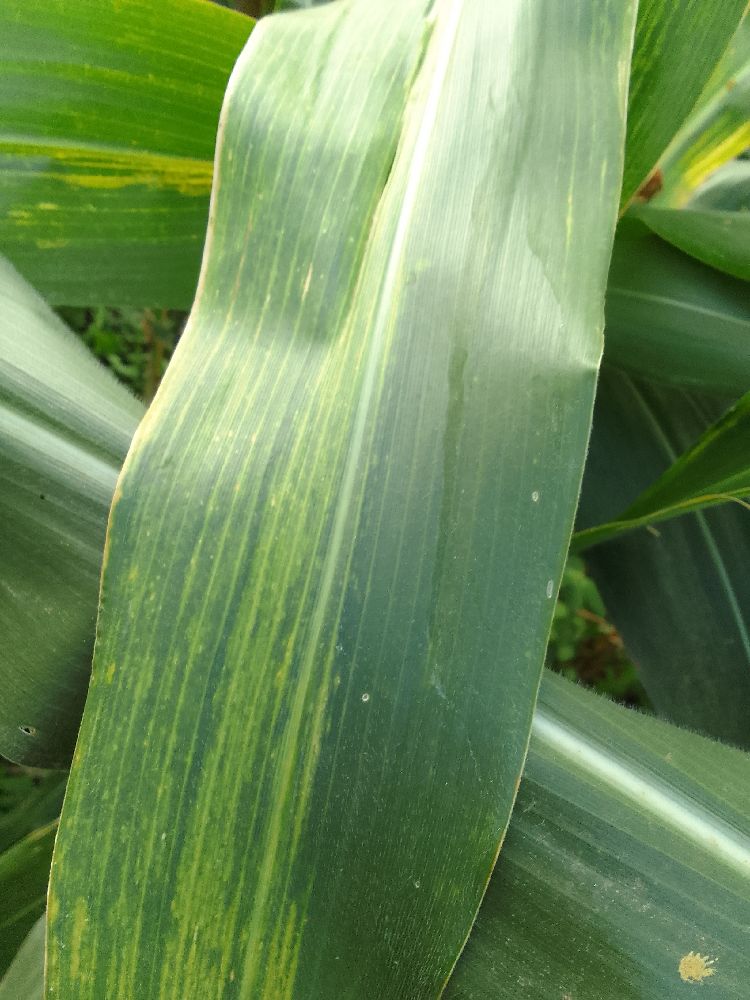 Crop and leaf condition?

maize, maize lethal necrosis
